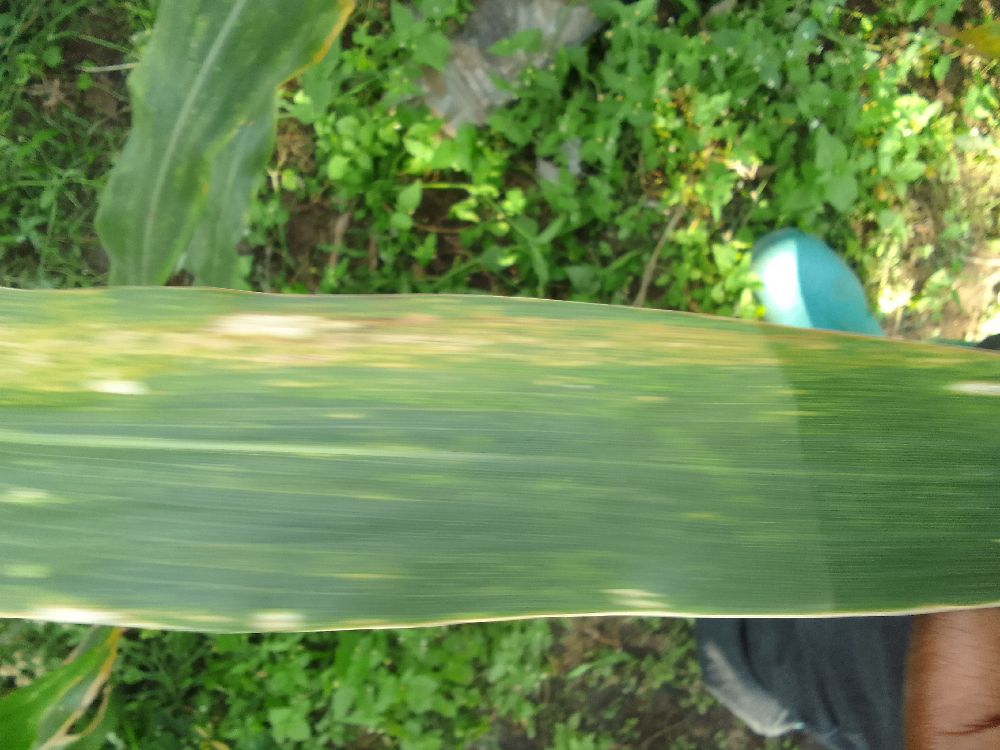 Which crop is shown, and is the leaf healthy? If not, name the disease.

maize, maize lethal necrosis
